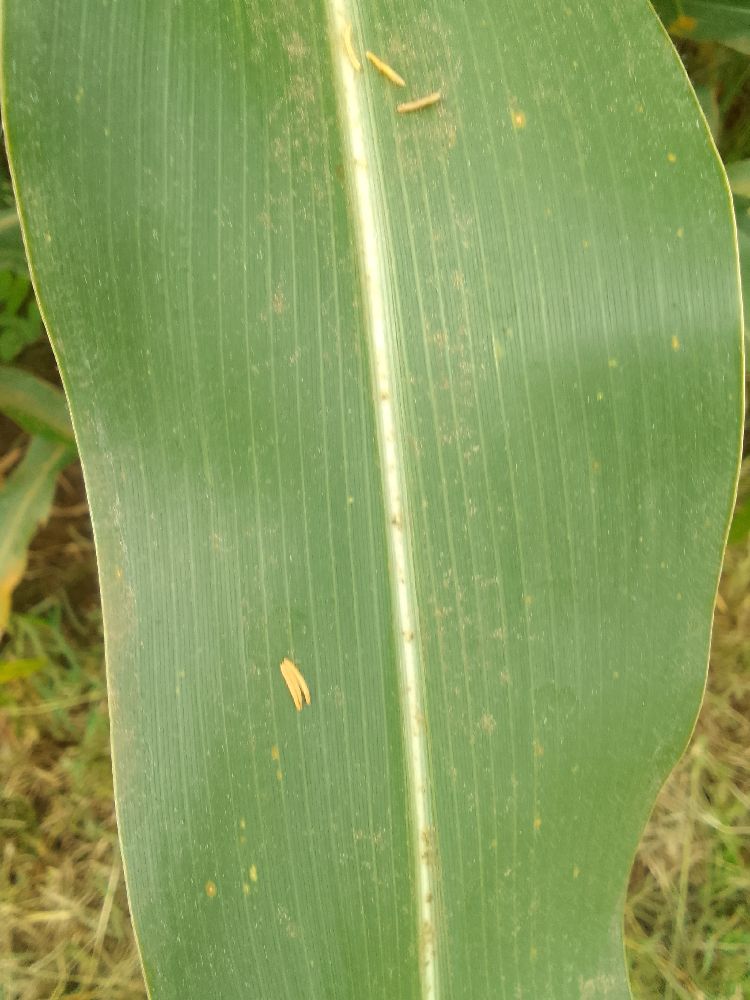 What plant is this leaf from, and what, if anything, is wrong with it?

maize, healthy
